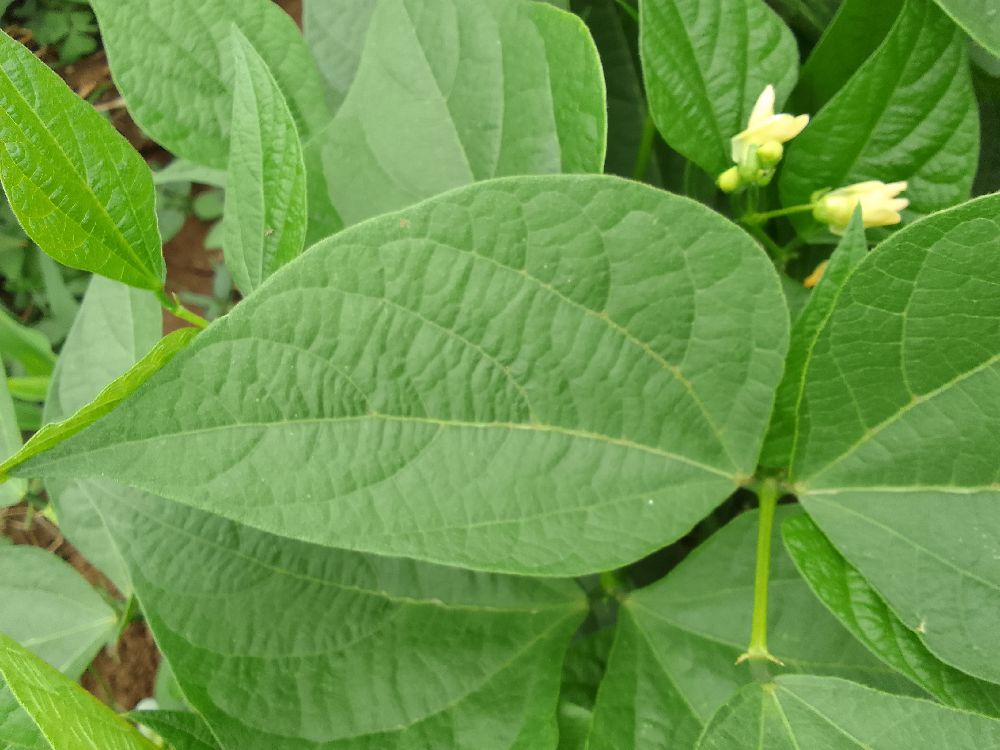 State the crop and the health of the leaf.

common bean, healthy
